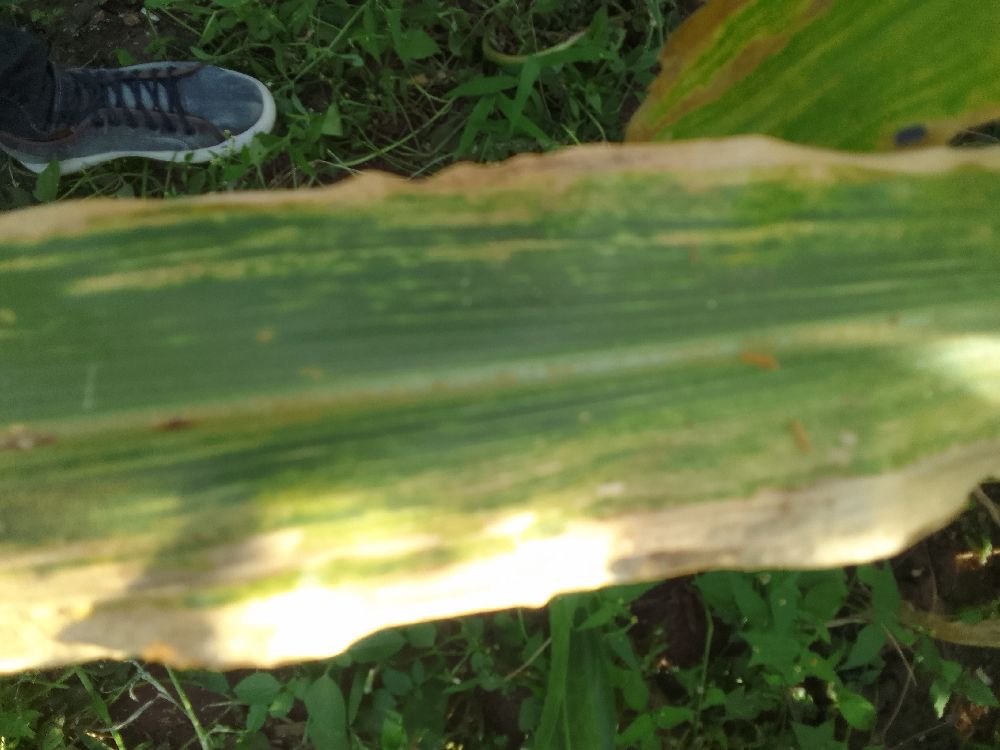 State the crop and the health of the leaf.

maize, maize lethal necrosis
